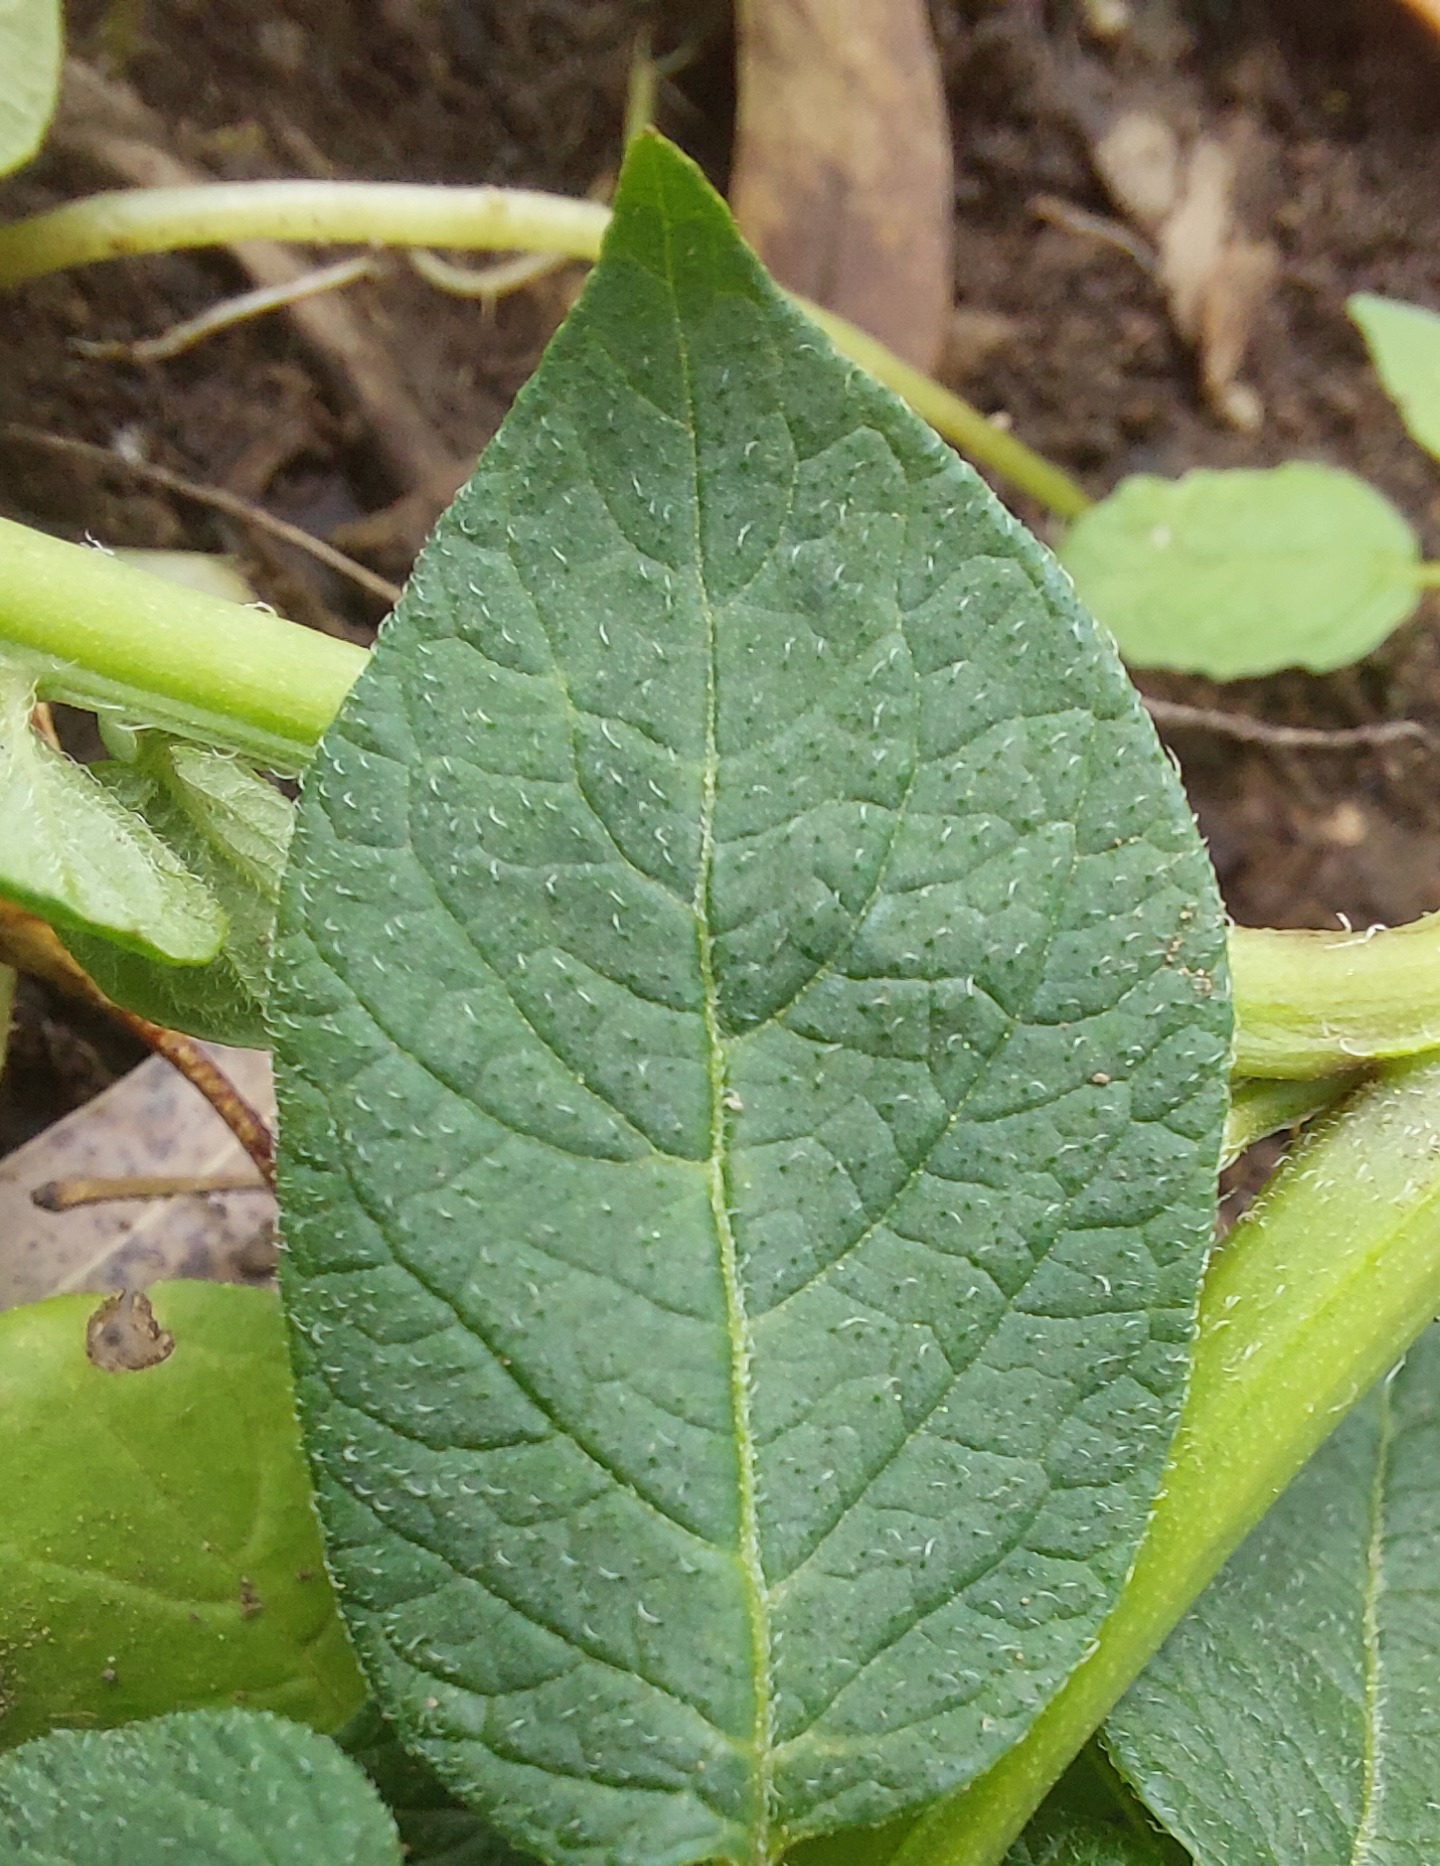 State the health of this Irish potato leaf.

healthy
